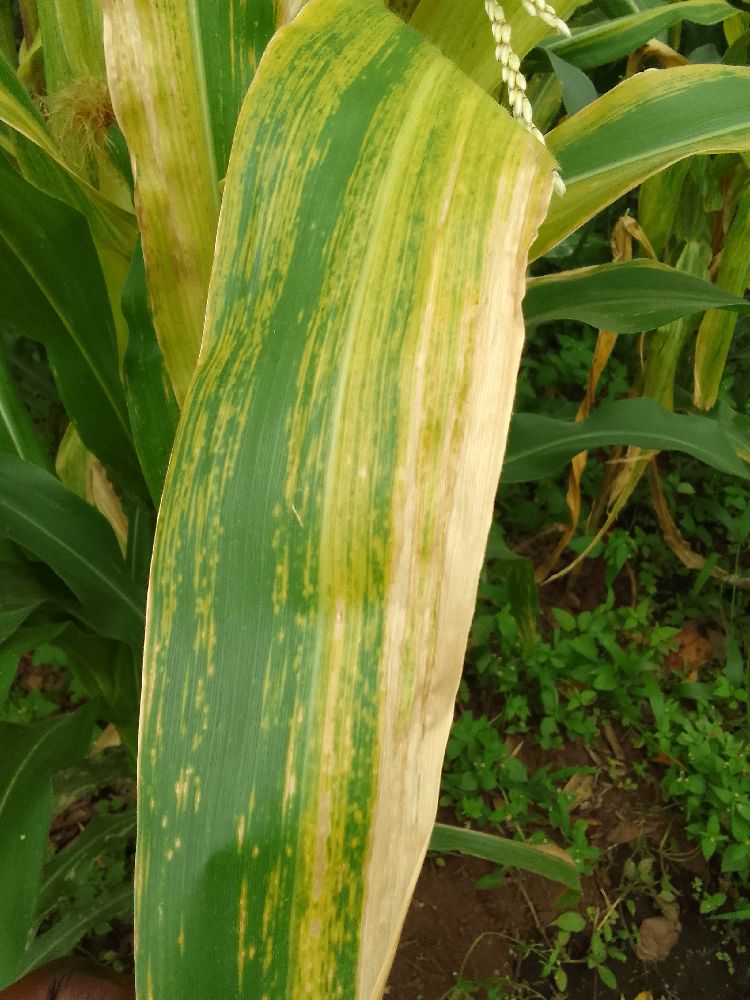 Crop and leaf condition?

maize, maize lethal necrosis
